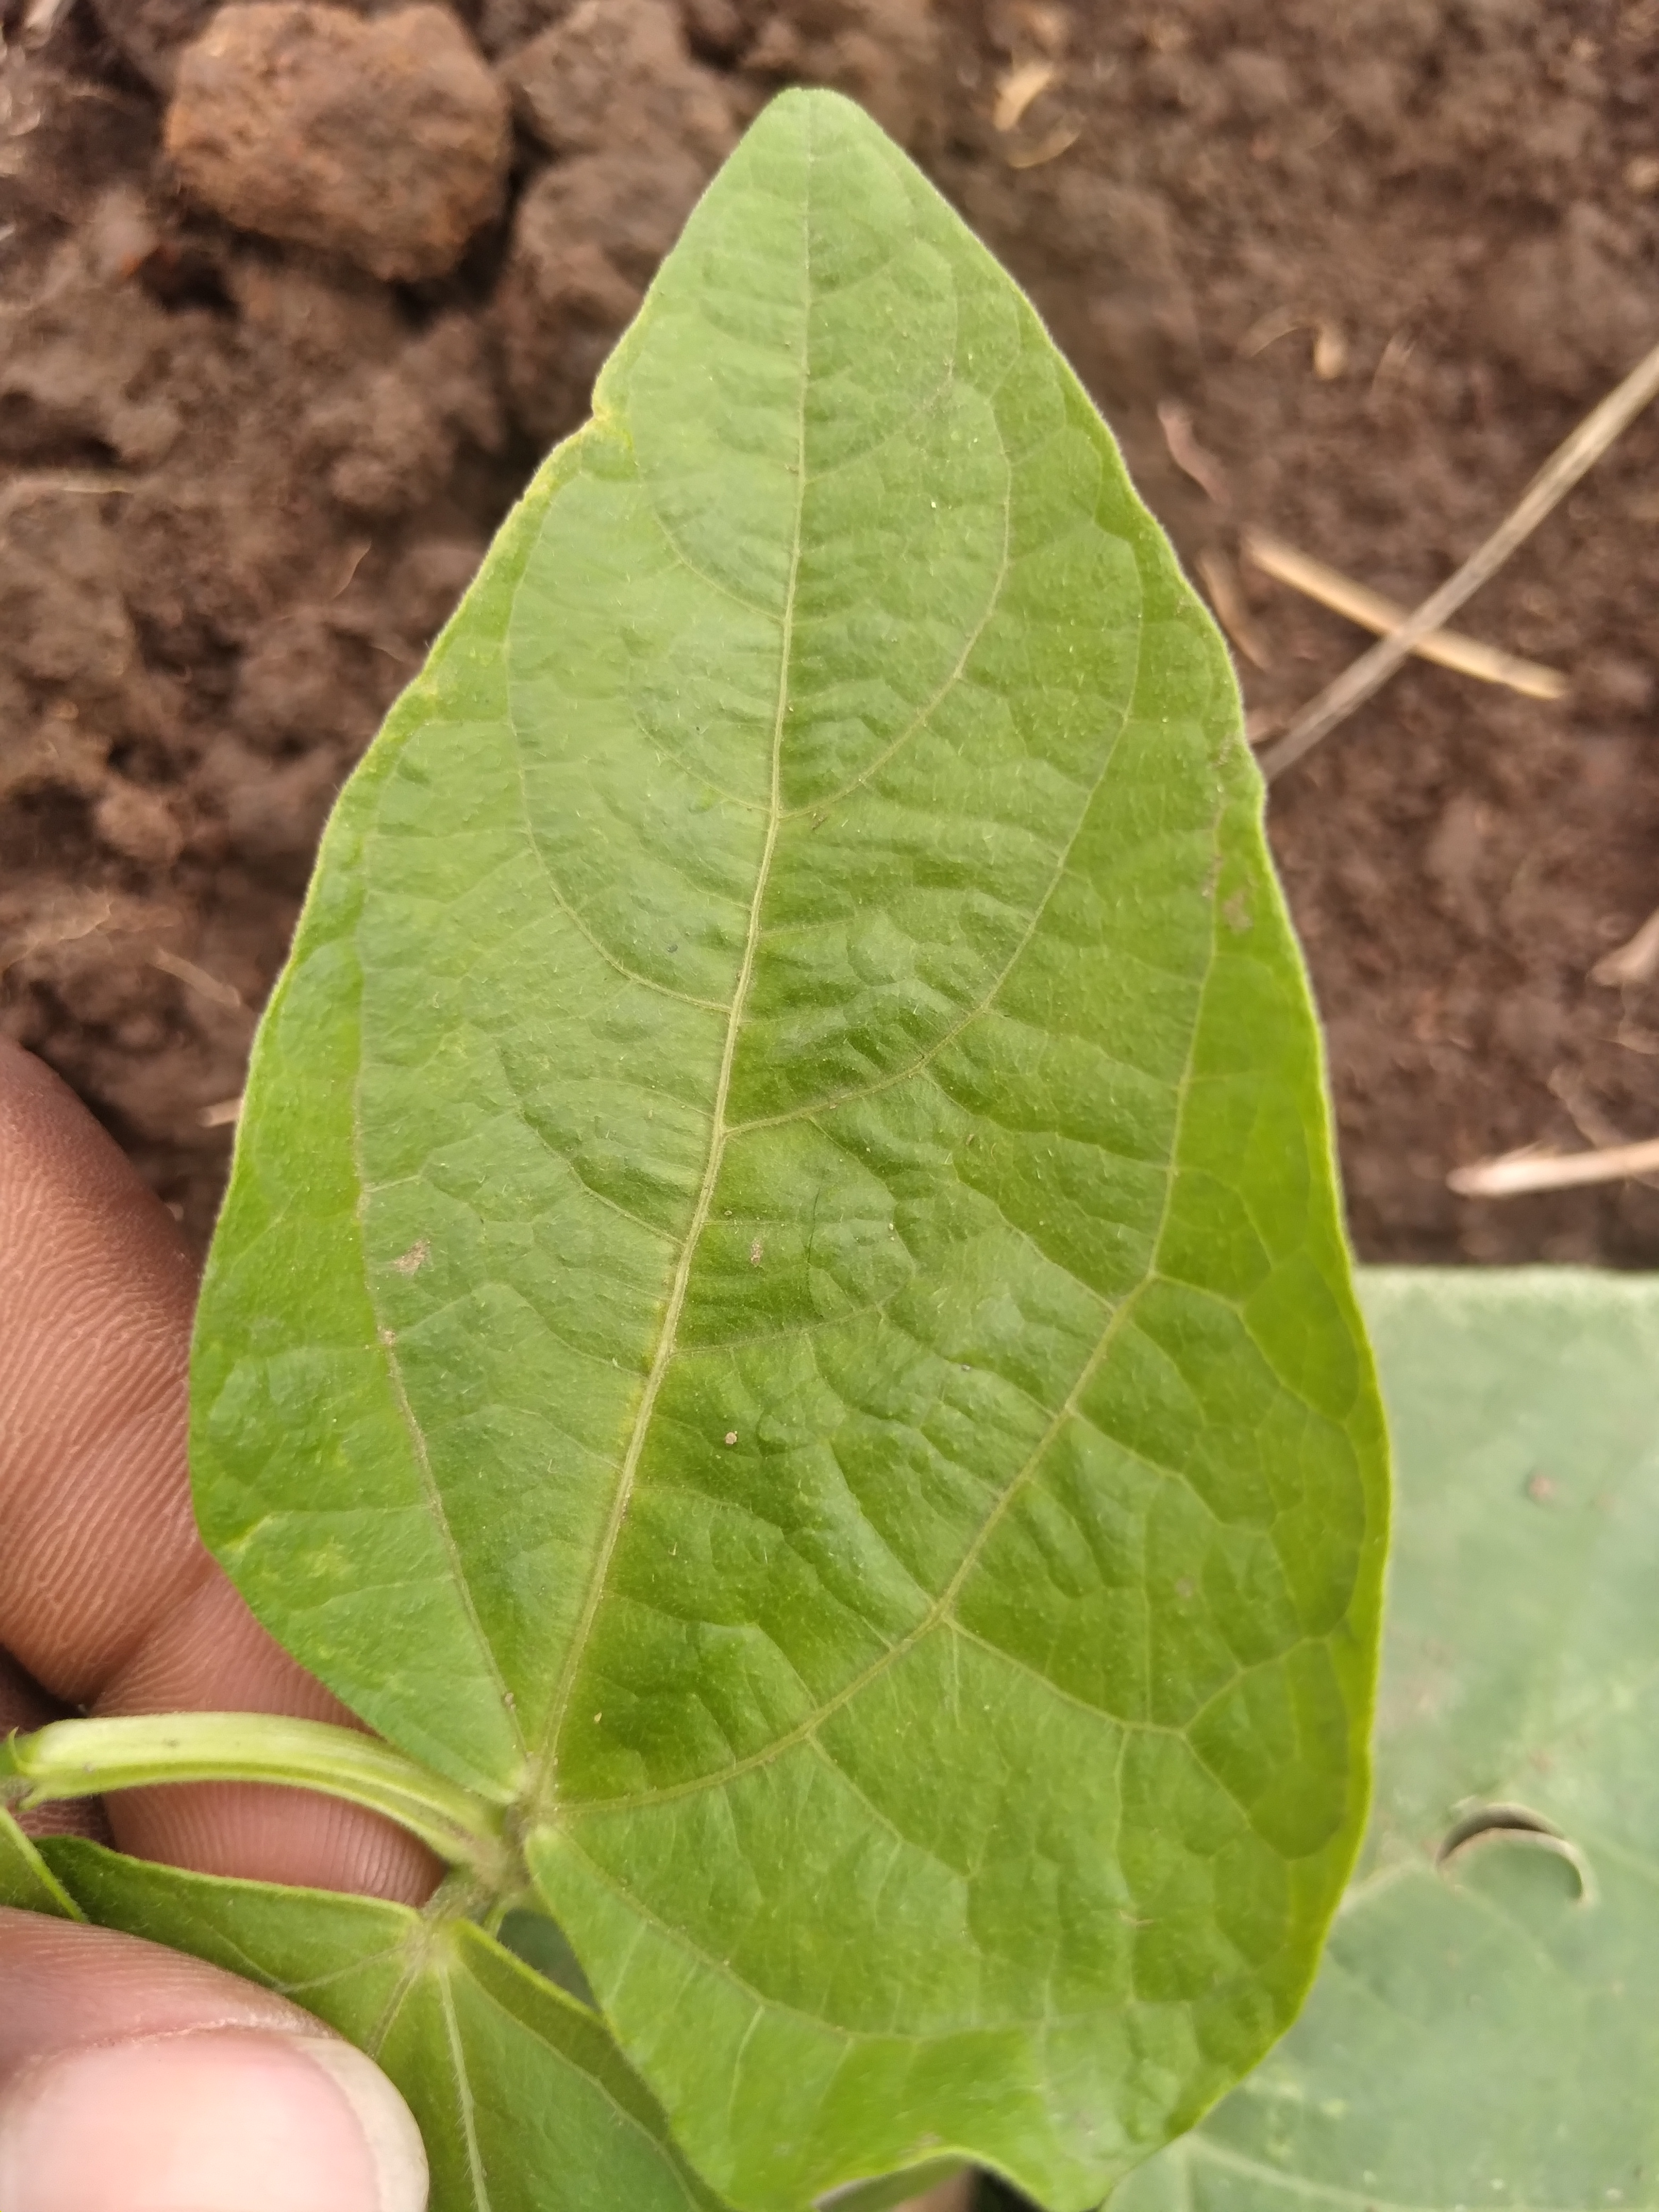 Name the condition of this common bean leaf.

healthy
